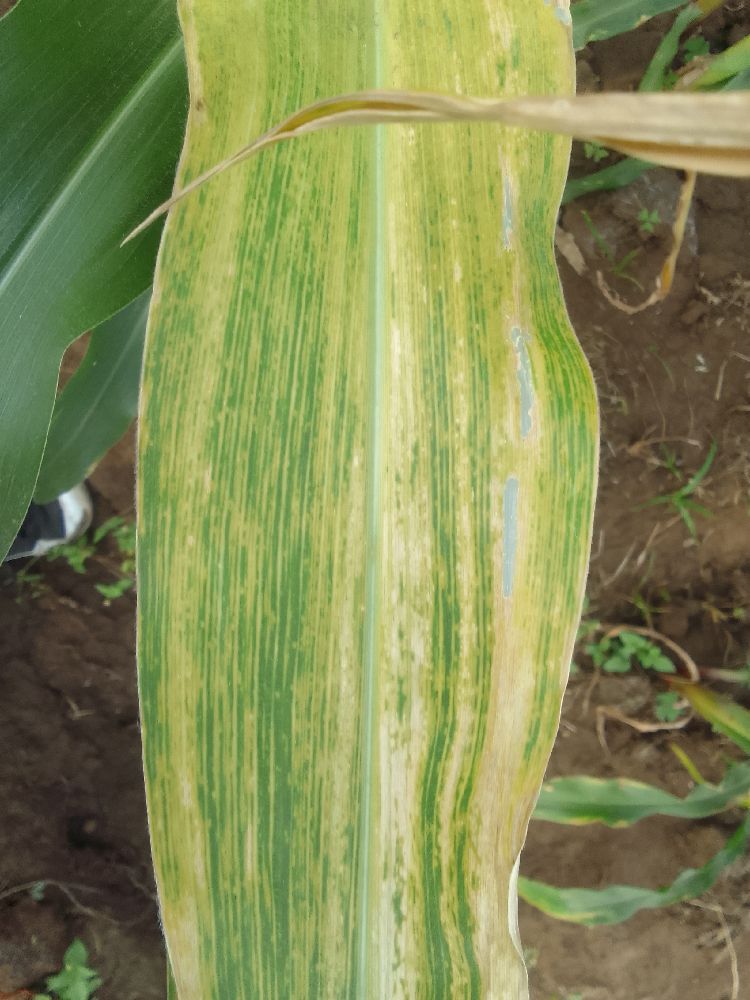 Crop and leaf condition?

maize, maize lethal necrosis
